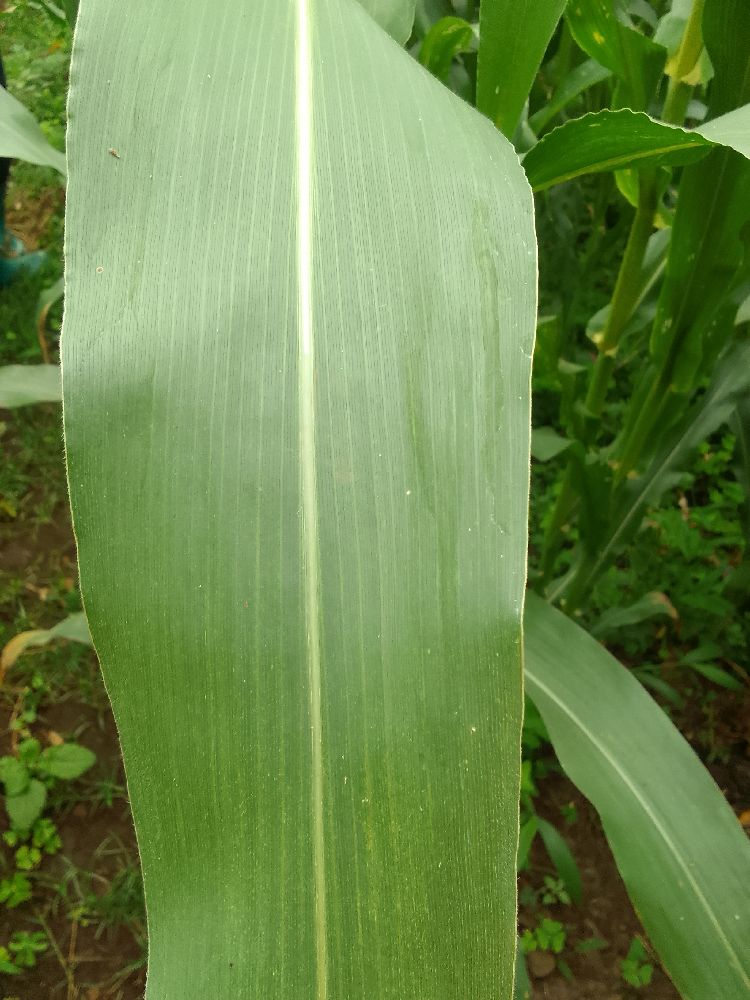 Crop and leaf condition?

maize, healthy
